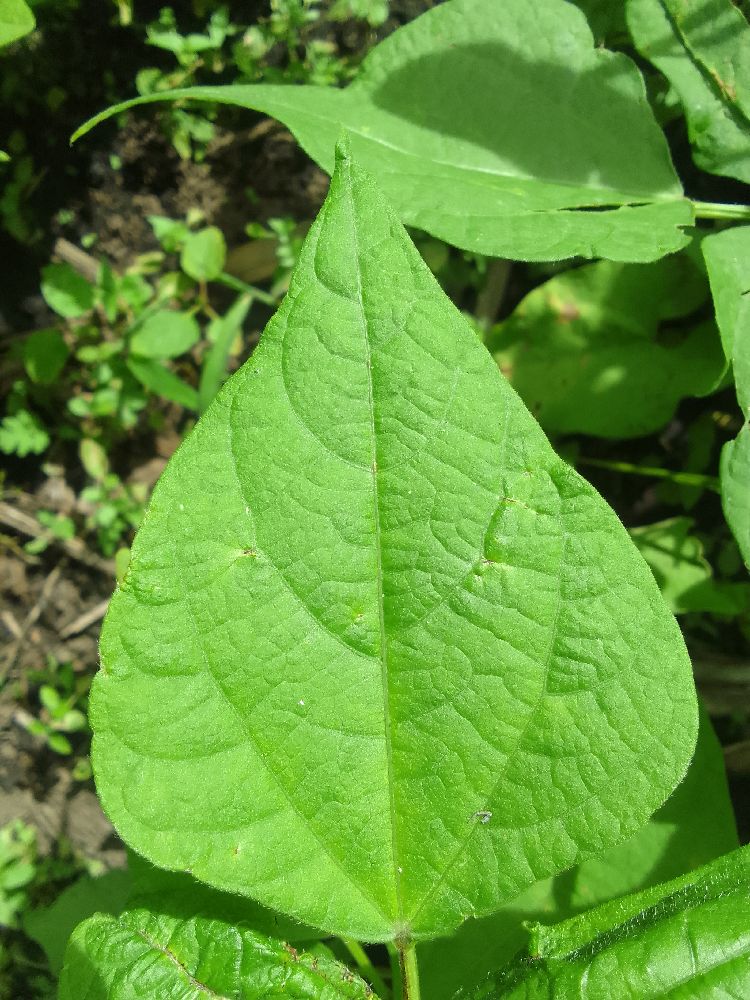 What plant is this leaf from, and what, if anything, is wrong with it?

common bean, healthy
